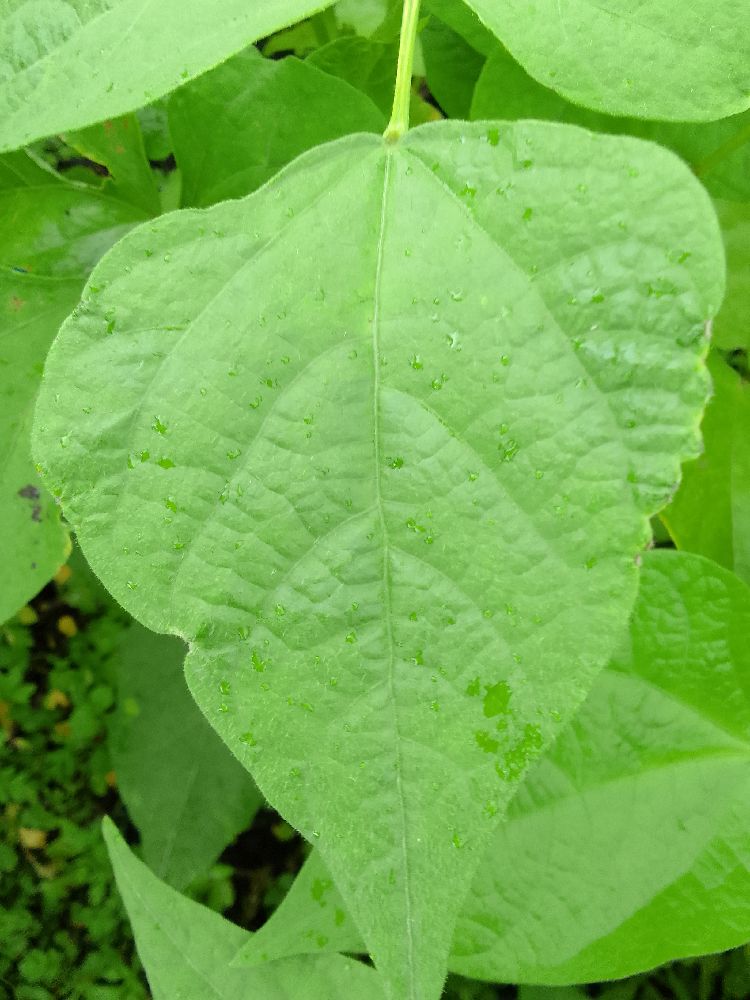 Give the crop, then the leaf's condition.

common bean, healthy
